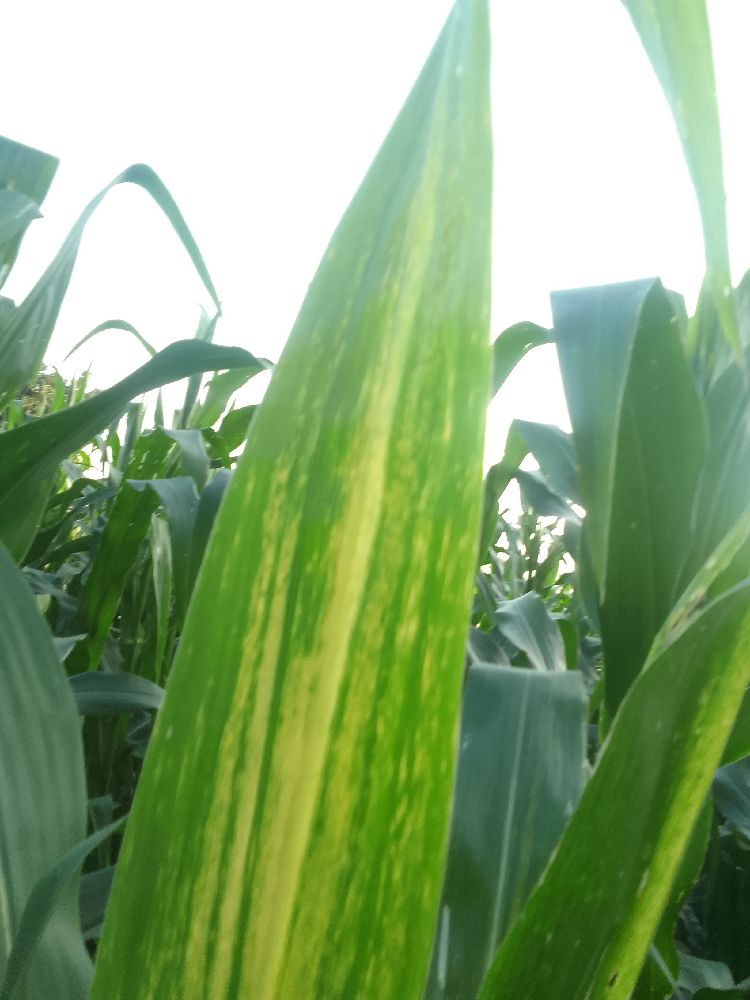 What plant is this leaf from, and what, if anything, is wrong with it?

maize, maize lethal necrosis
